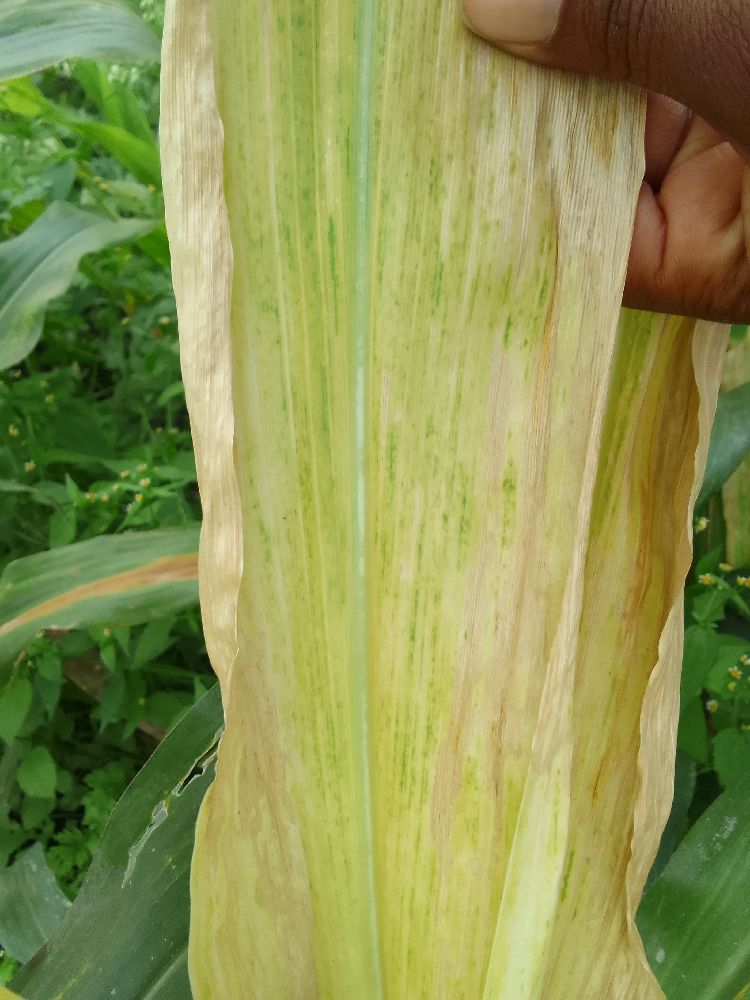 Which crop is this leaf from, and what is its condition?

maize, maize lethal necrosis
